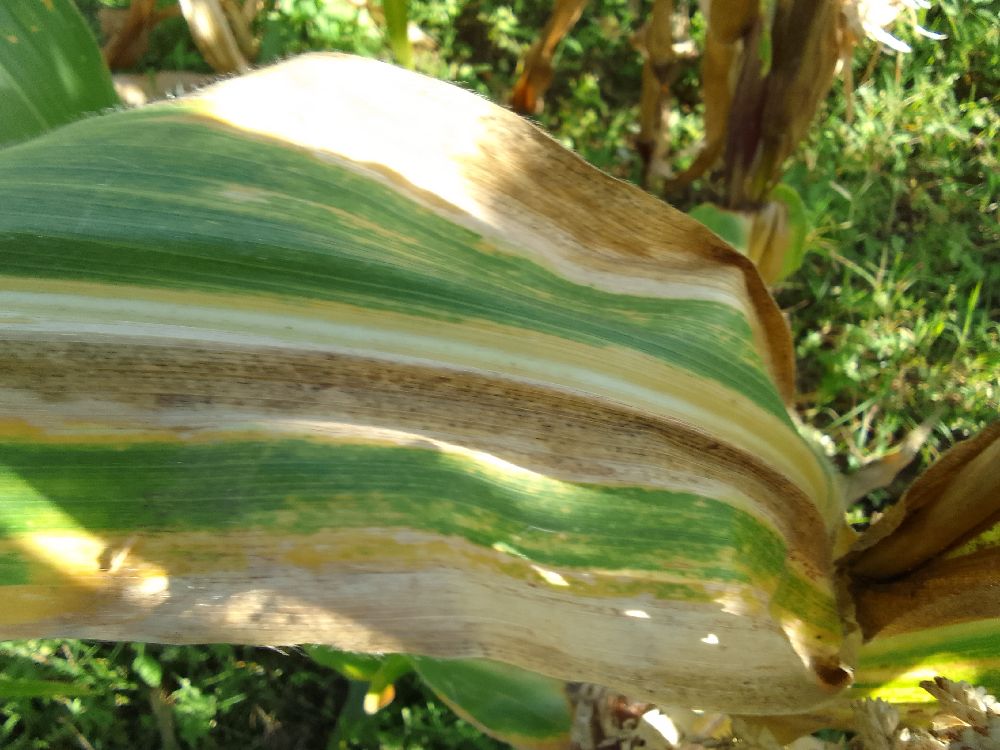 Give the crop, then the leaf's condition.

maize, maize lethal necrosis
